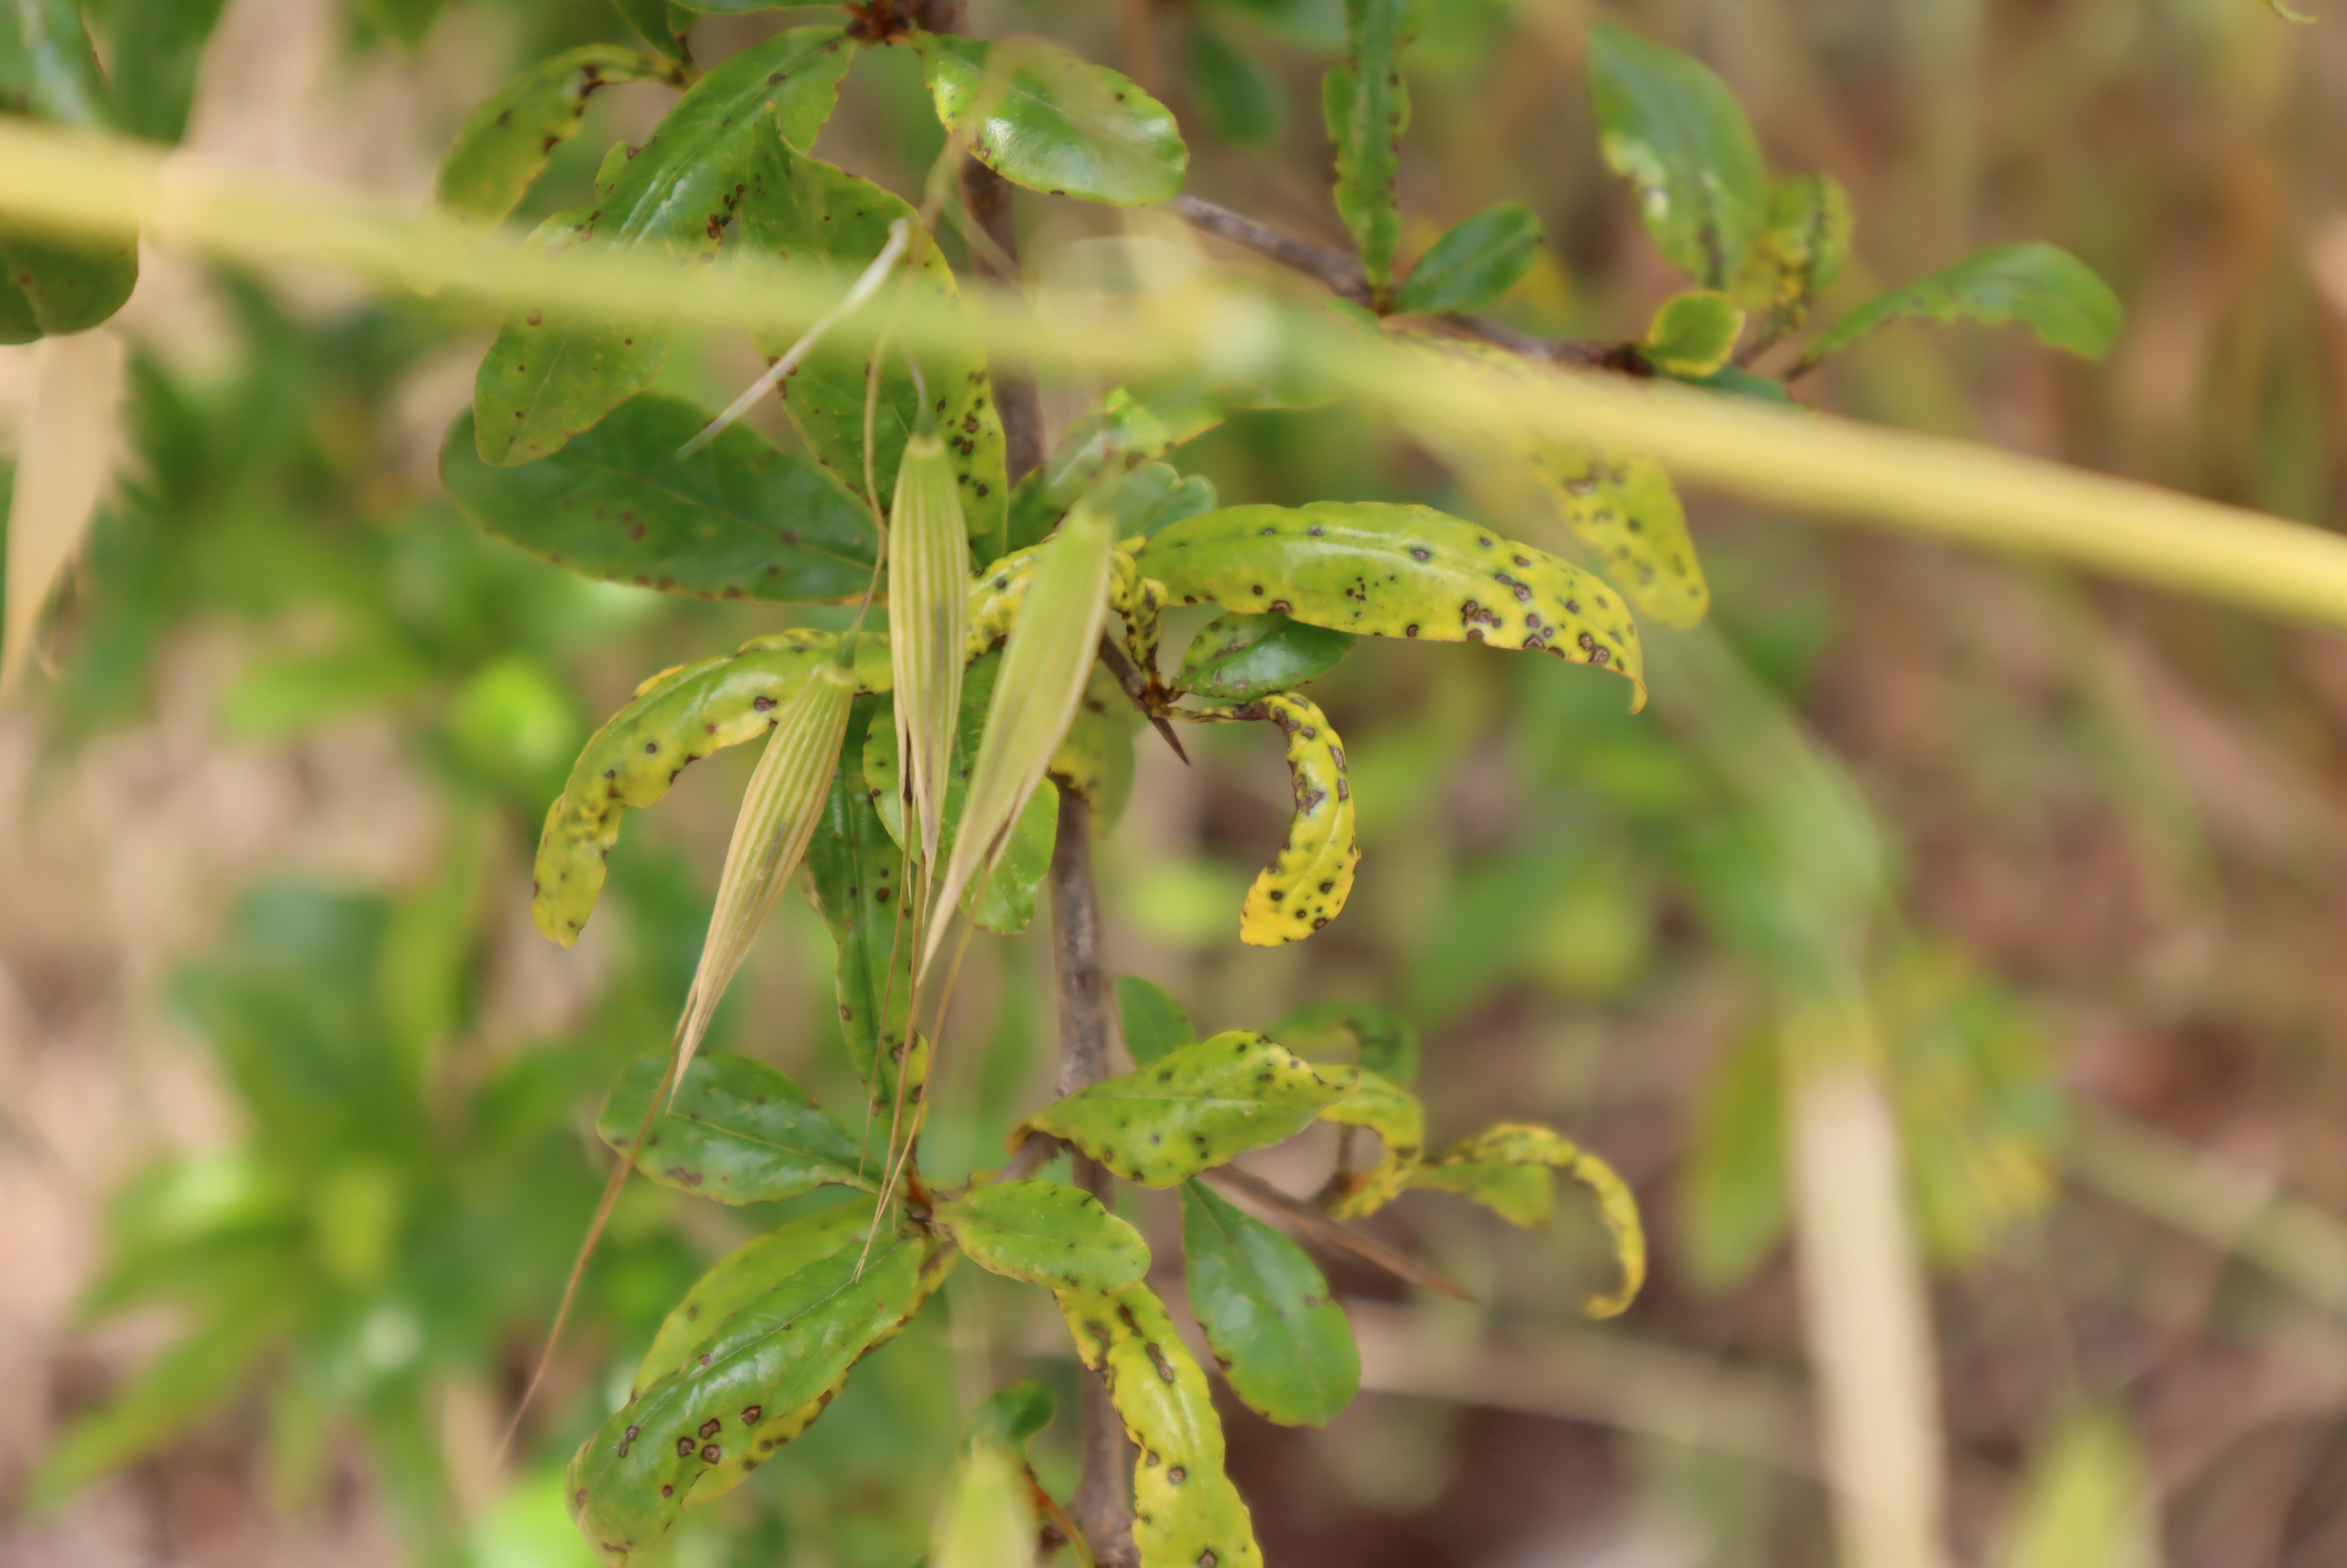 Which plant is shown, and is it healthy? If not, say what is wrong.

pomegranate, aphids, coniella granati
